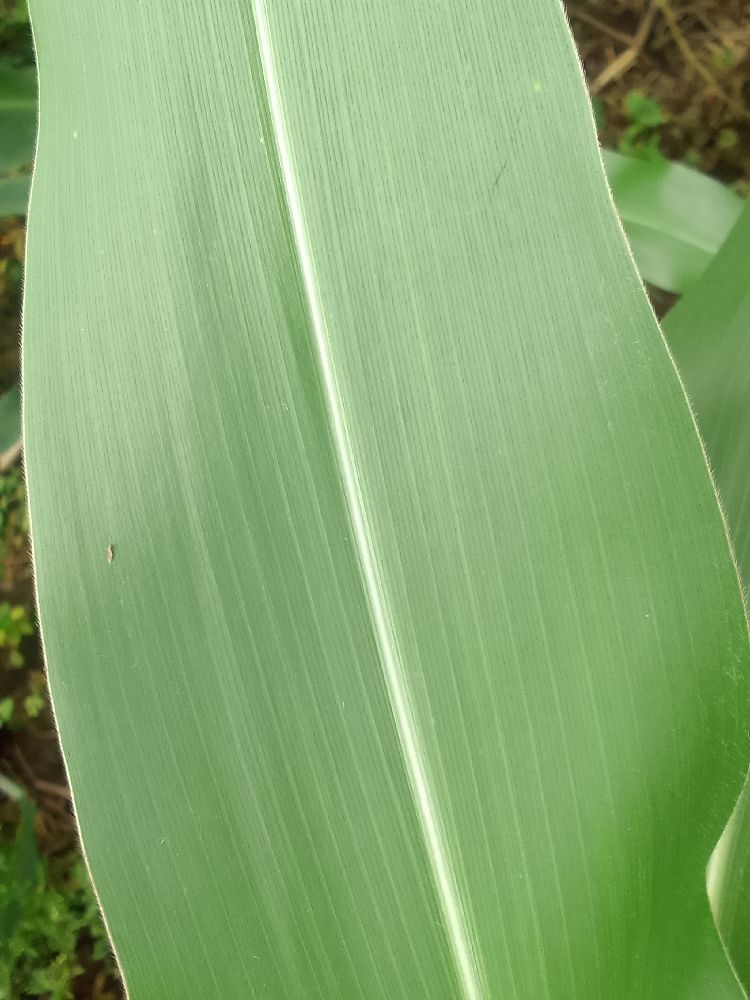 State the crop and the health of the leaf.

maize, healthy
